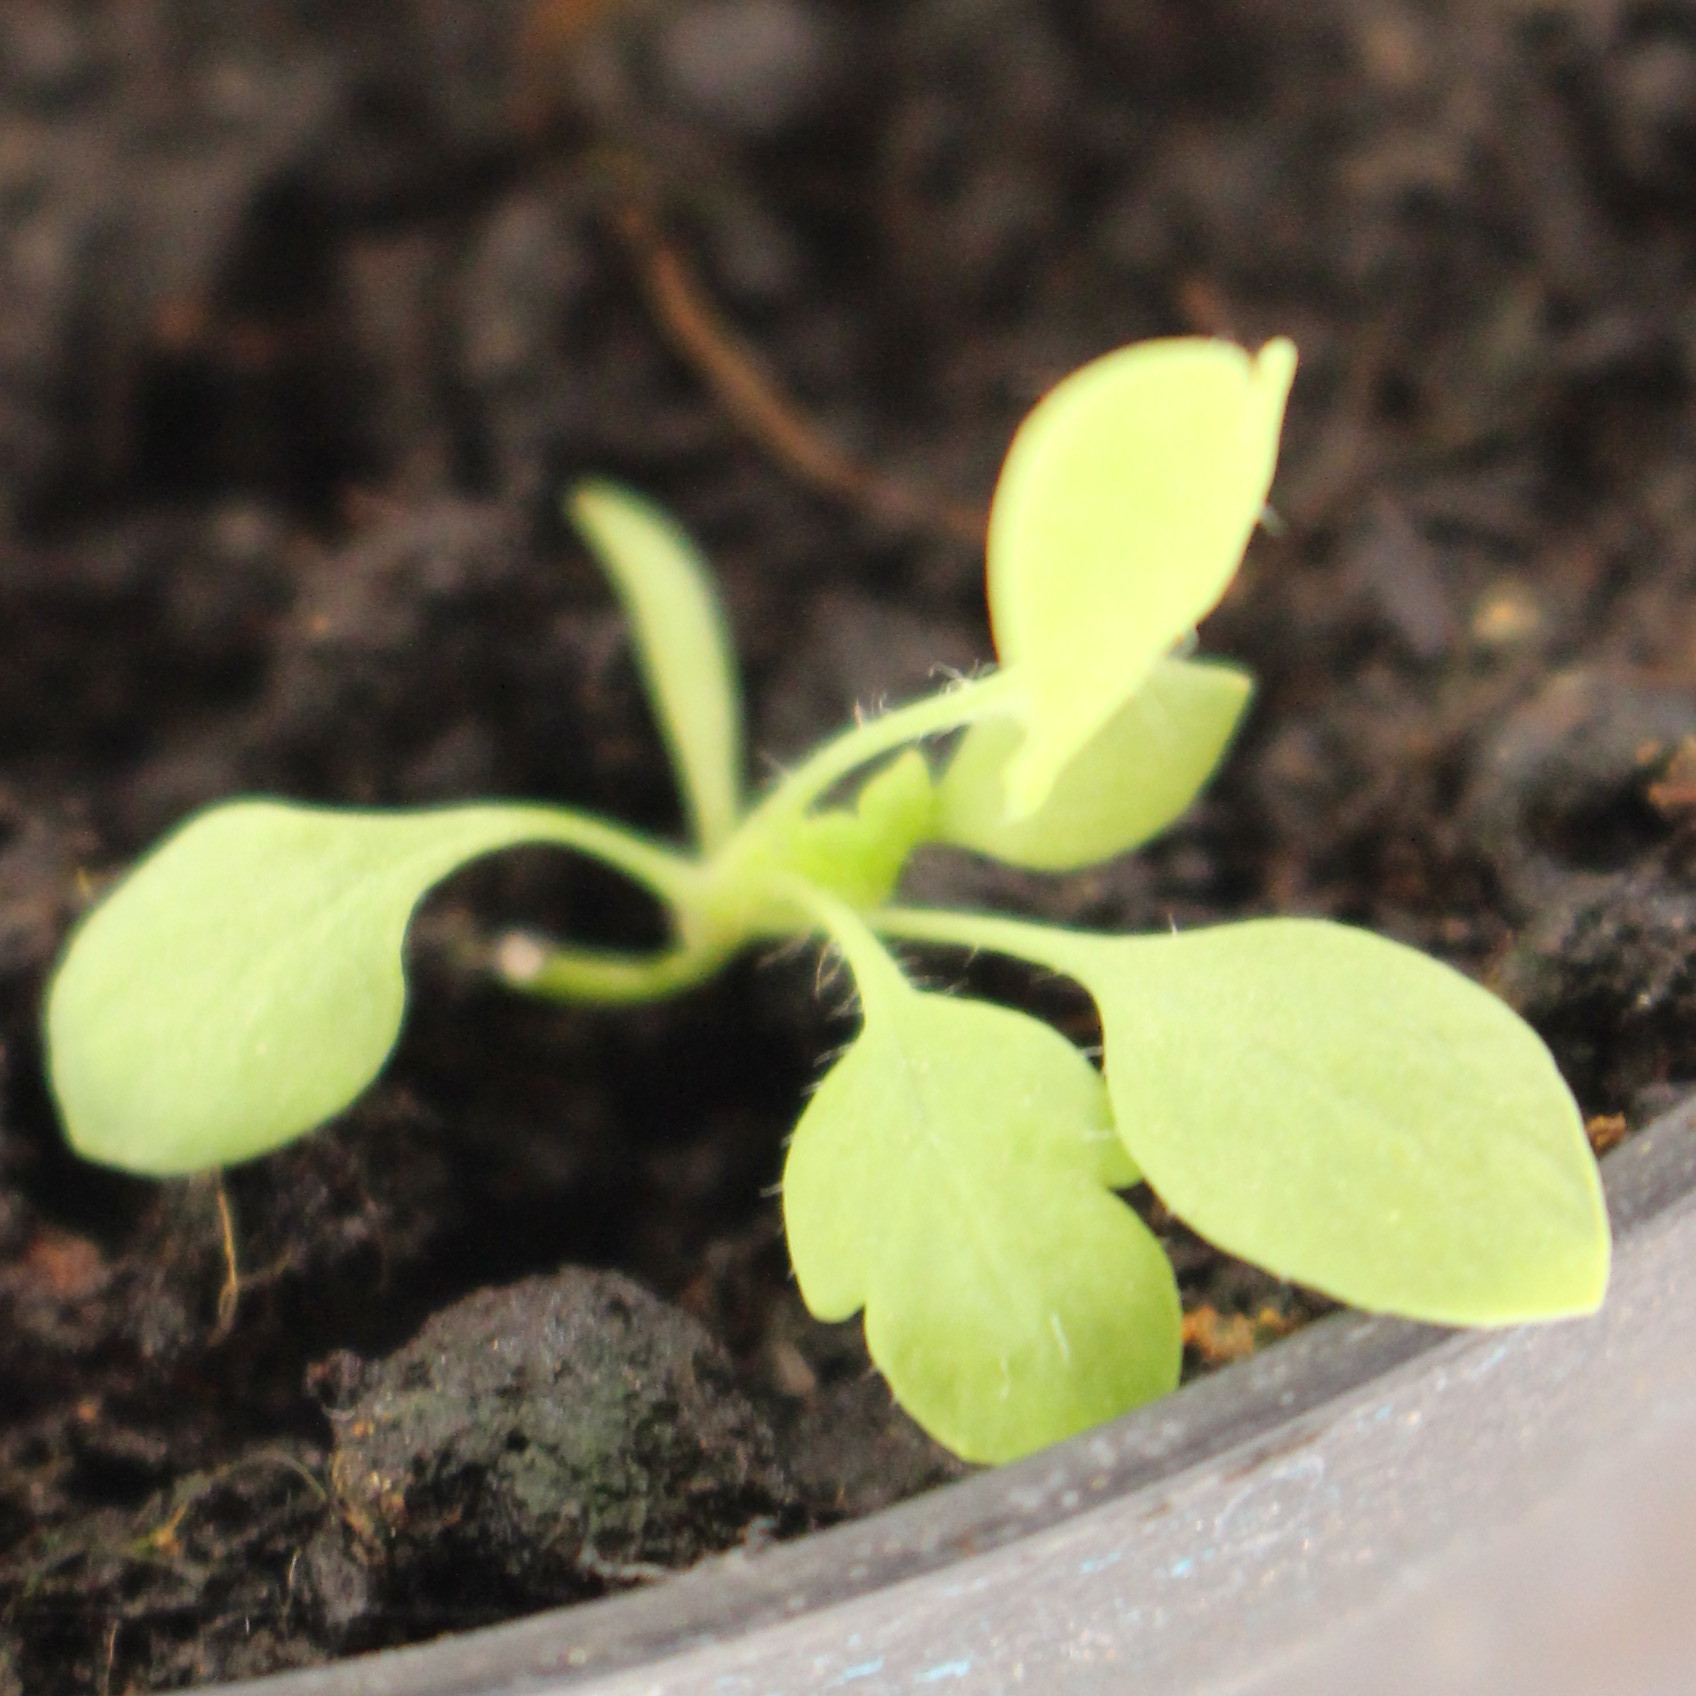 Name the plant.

Papaver rhoeas
